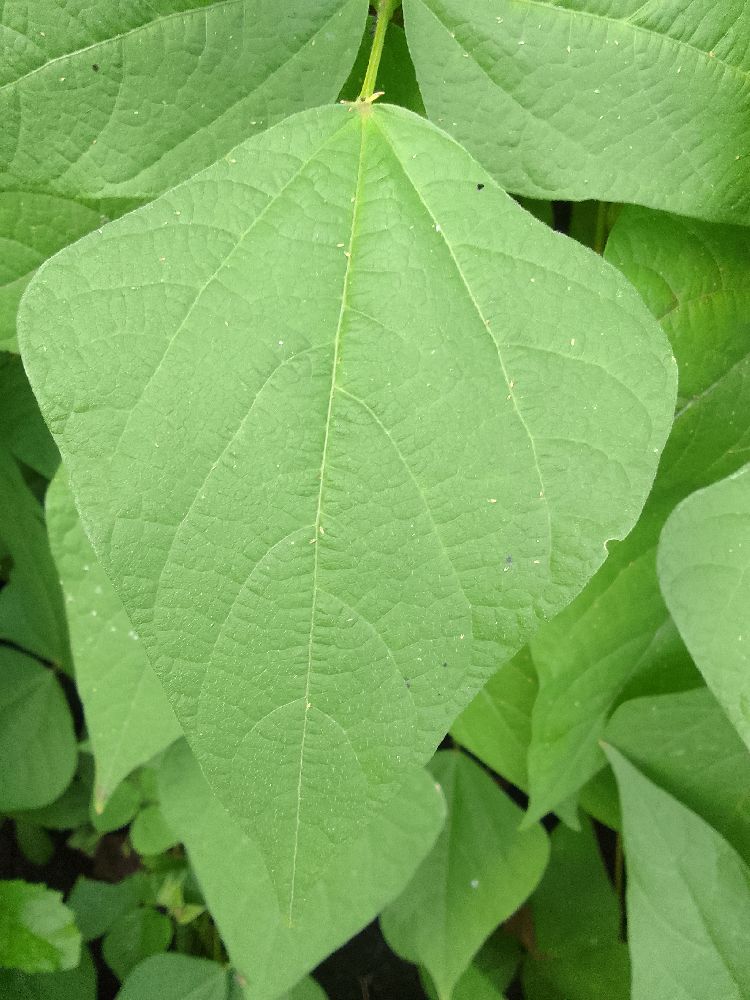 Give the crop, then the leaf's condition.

common bean, healthy
